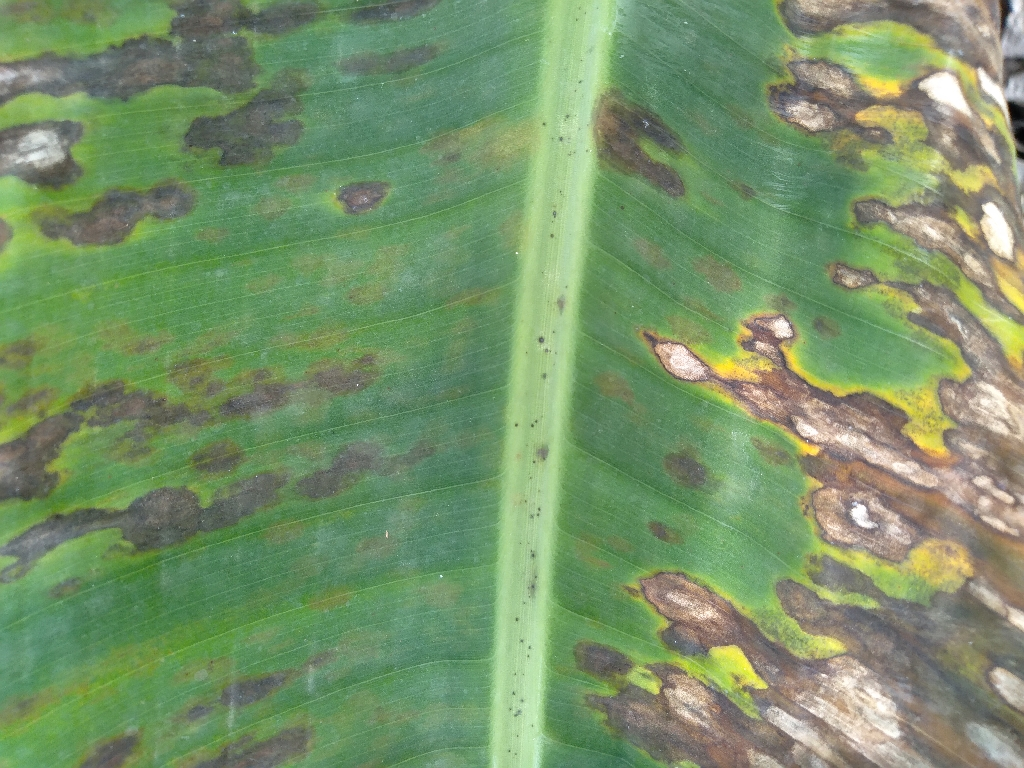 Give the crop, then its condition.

banana, black sigatoka
